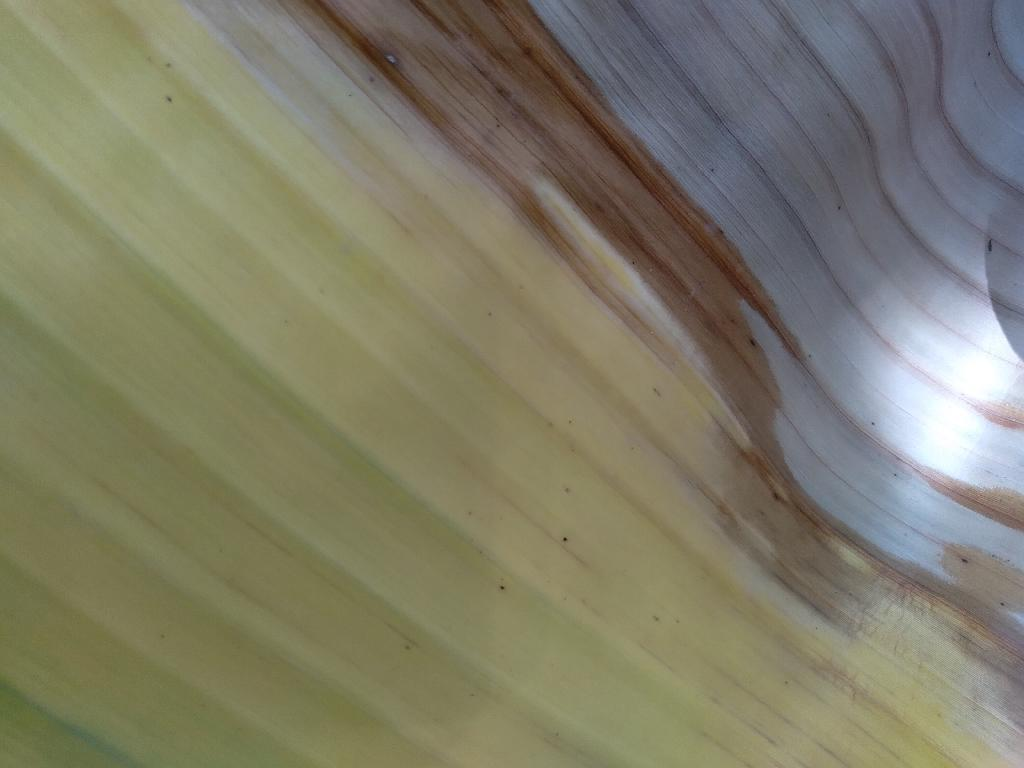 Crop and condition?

banana, fusarium wilt race 1
